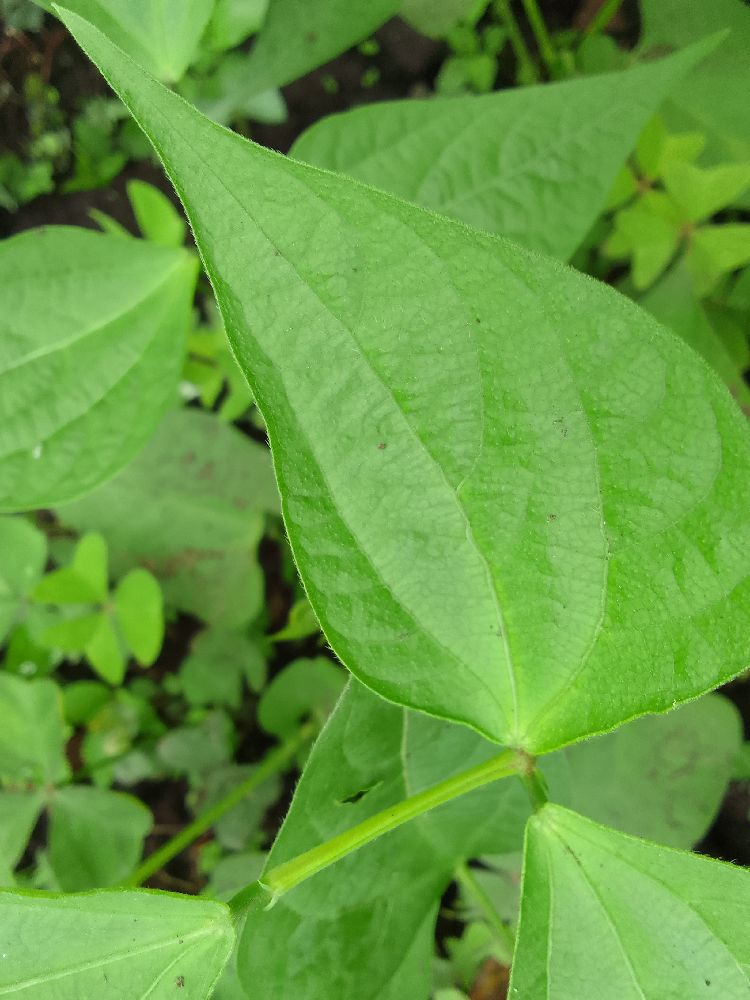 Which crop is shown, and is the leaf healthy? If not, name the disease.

common bean, healthy
